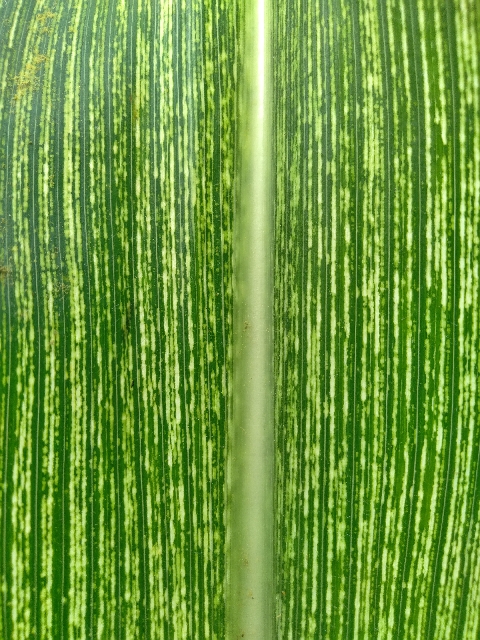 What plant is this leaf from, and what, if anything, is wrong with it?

maize, maize streak virus
